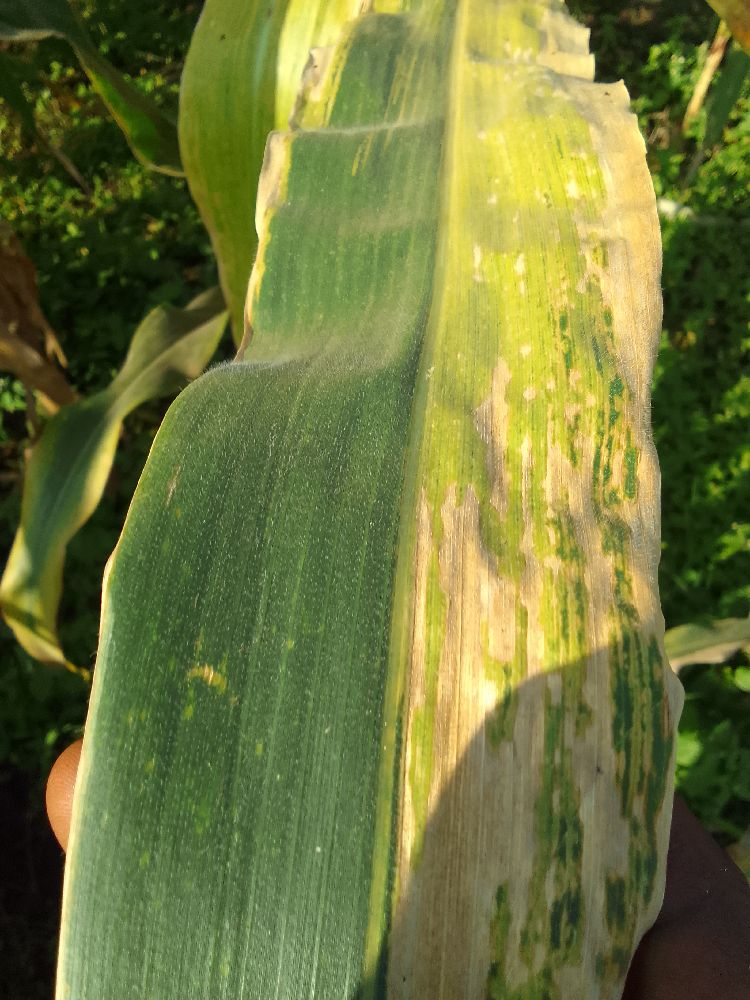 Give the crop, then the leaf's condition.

maize, maize lethal necrosis
